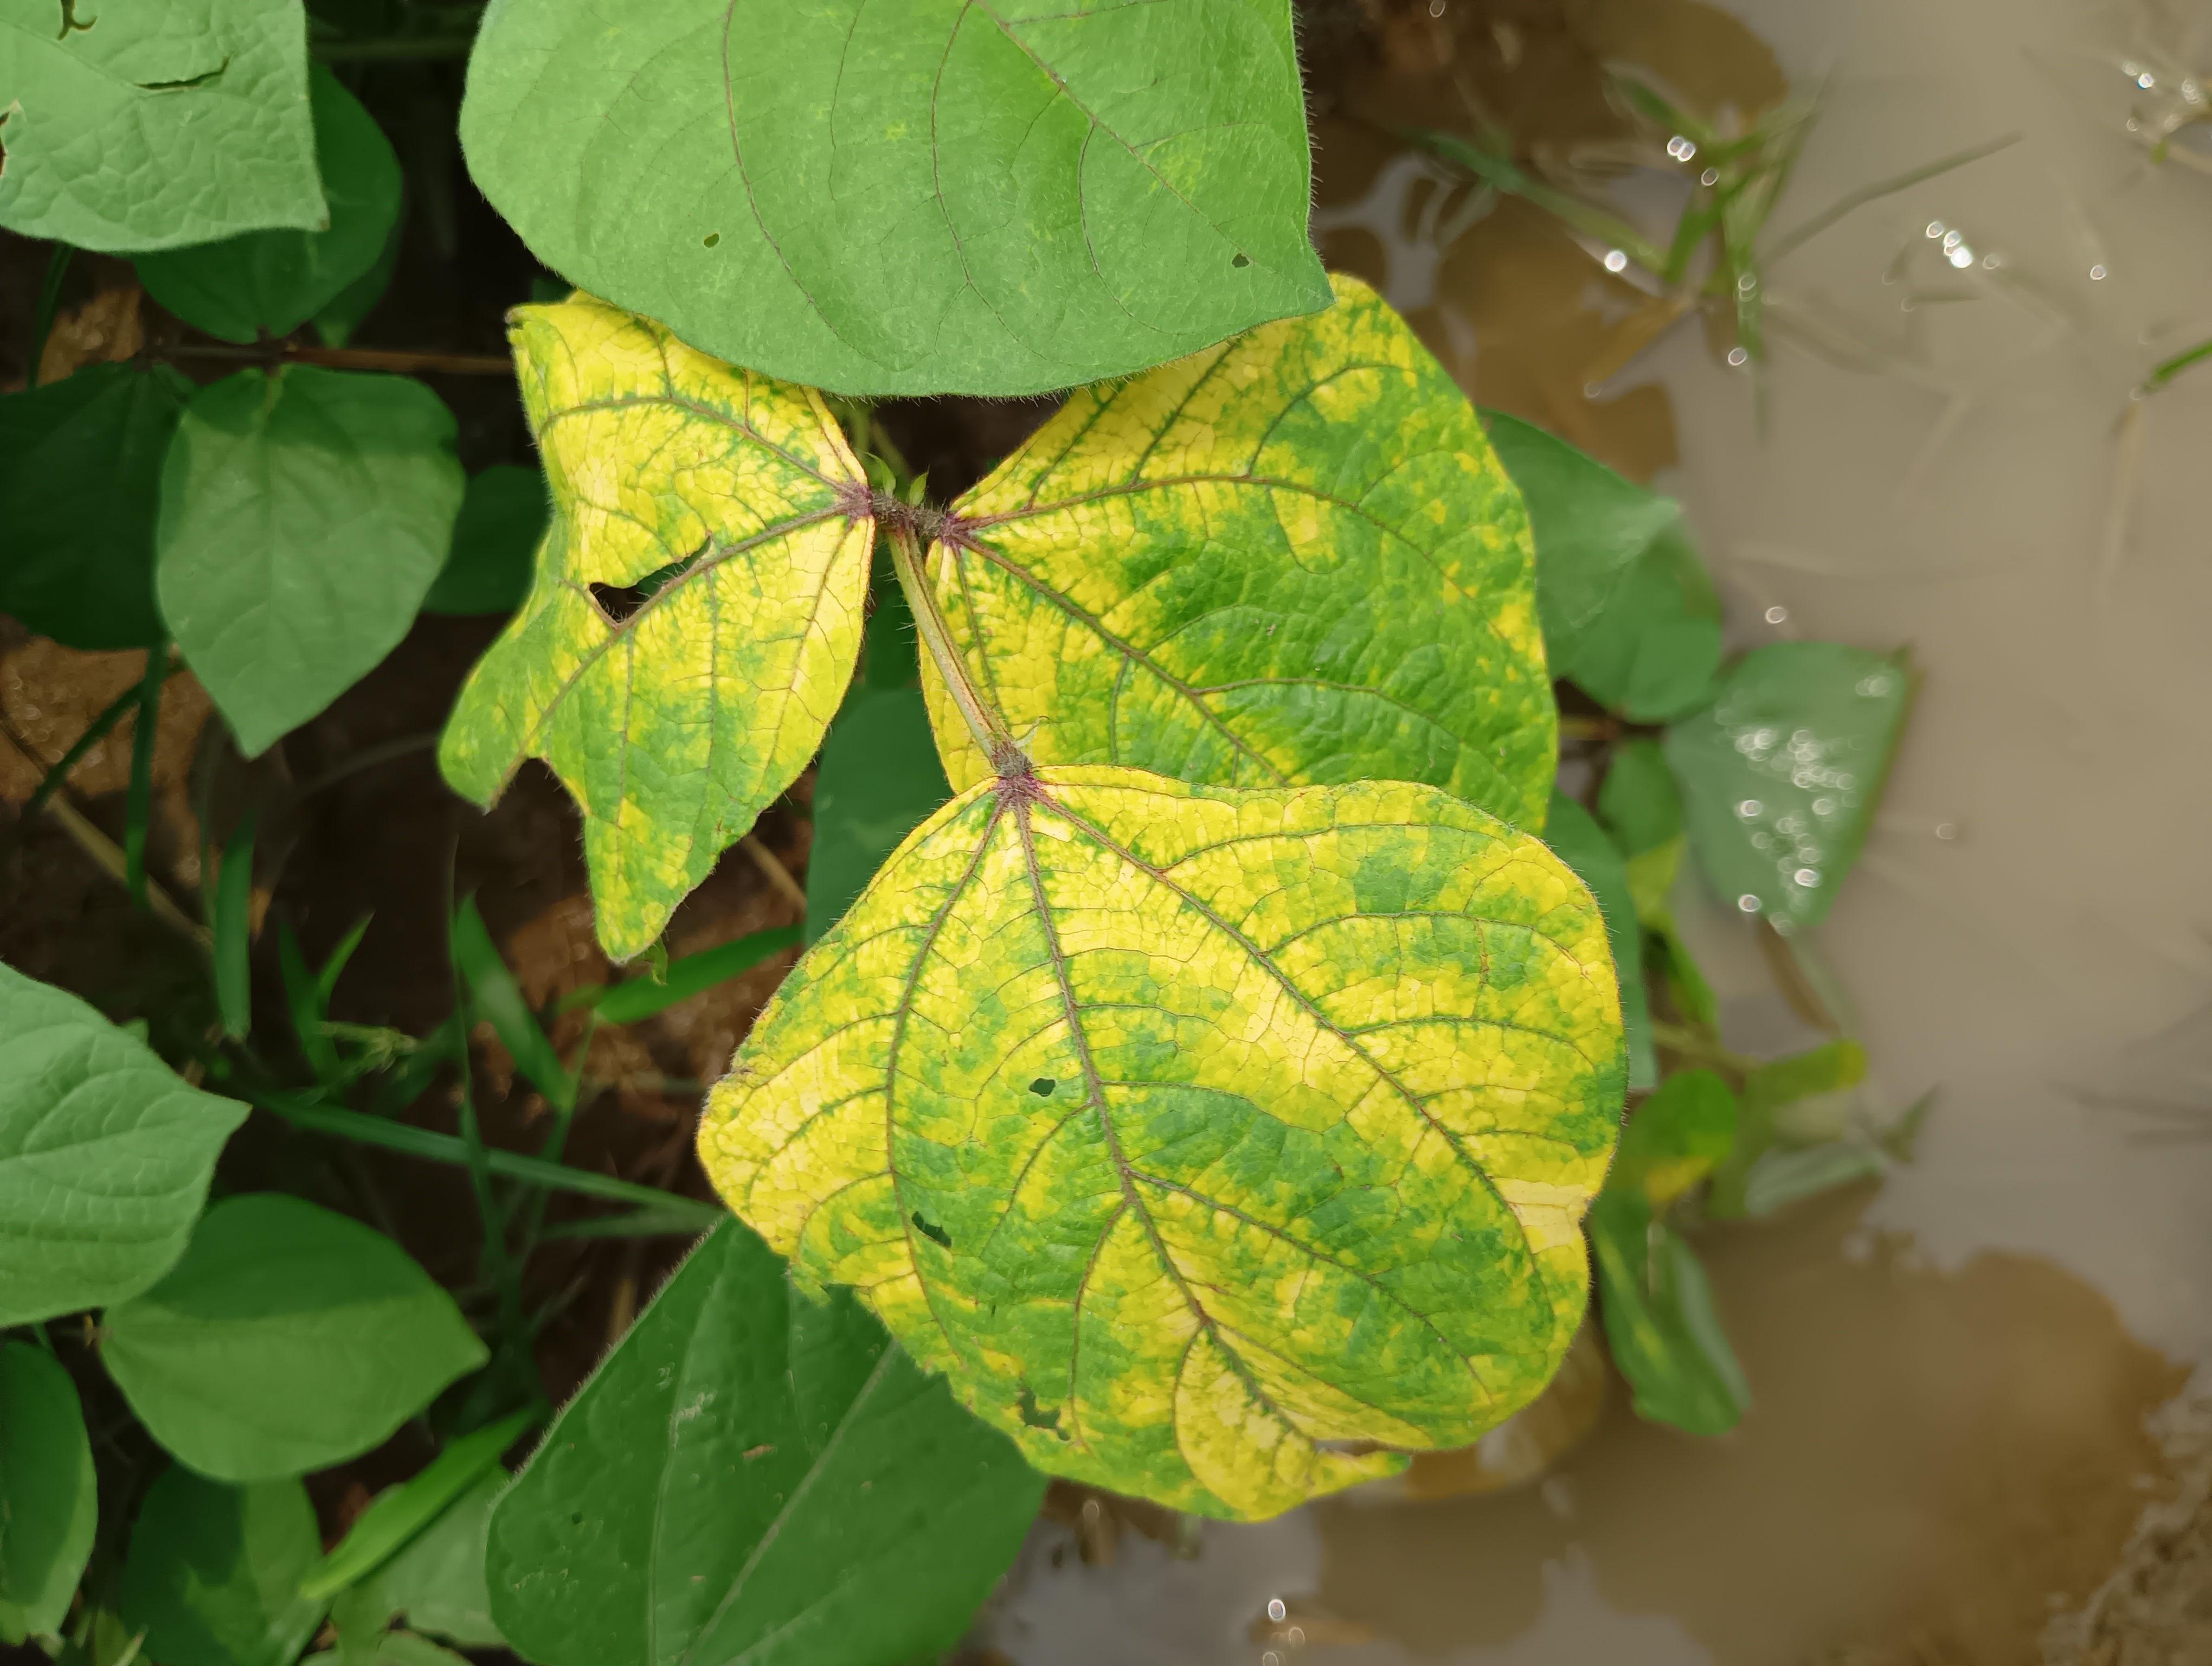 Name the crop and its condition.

mungbean, yellow mosaic
